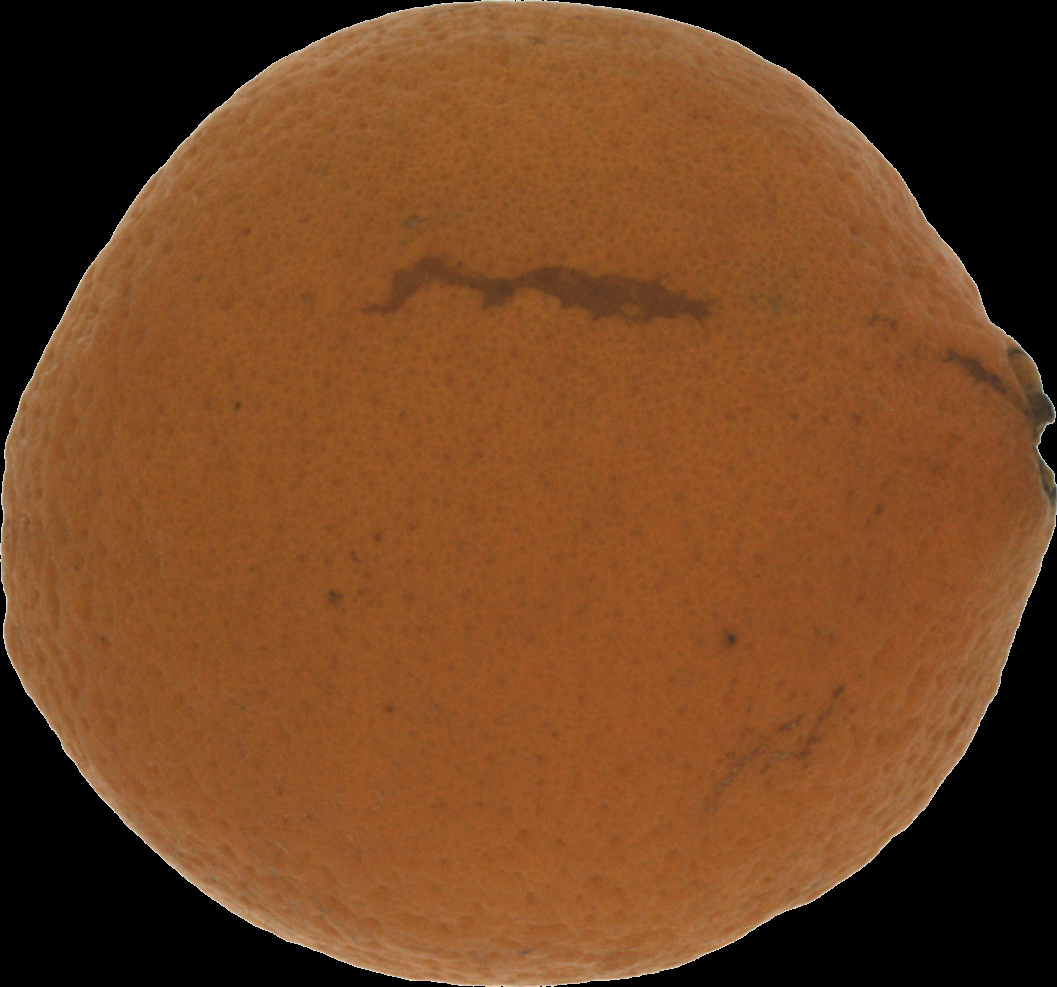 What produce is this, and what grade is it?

orange, bad
